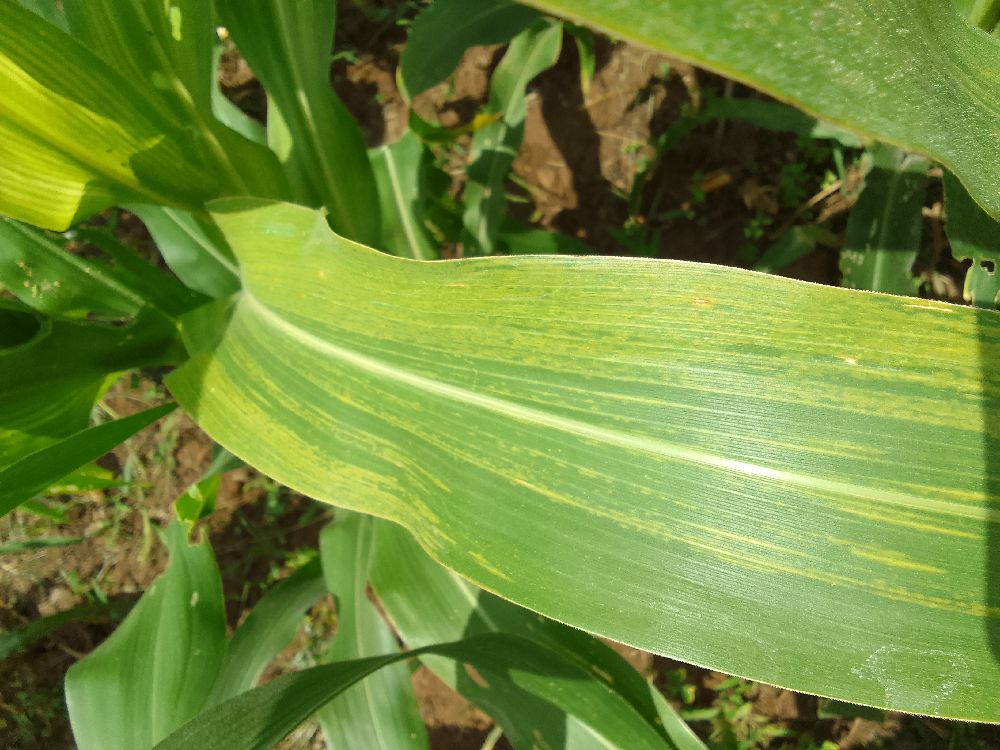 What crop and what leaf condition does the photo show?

maize, maize lethal necrosis
